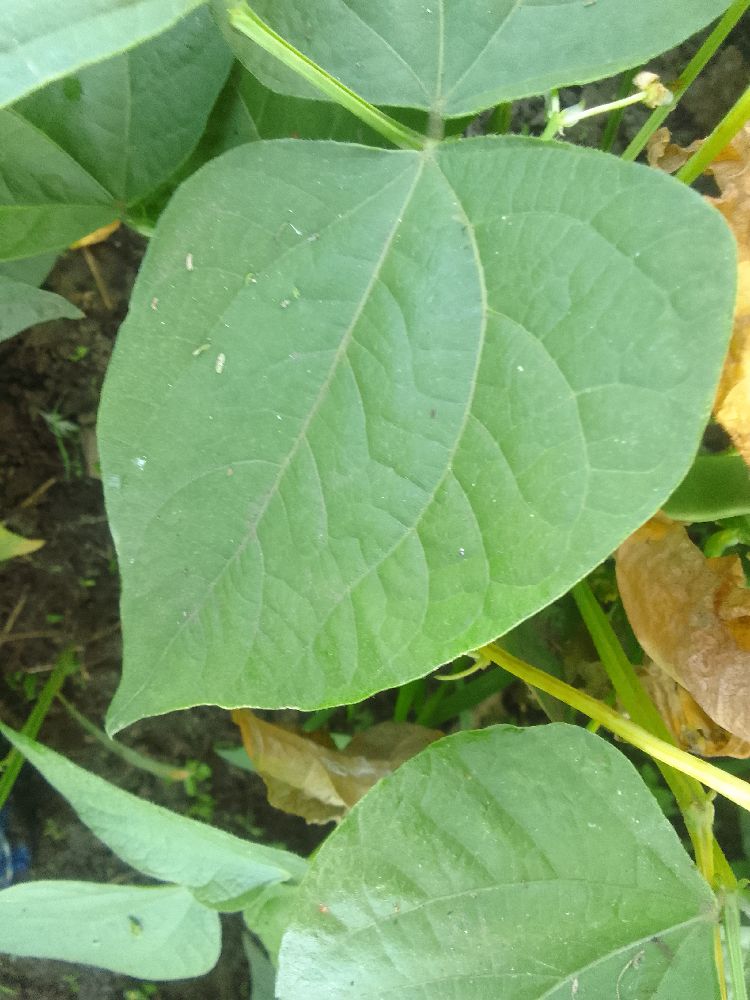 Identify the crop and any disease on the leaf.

common bean, healthy
